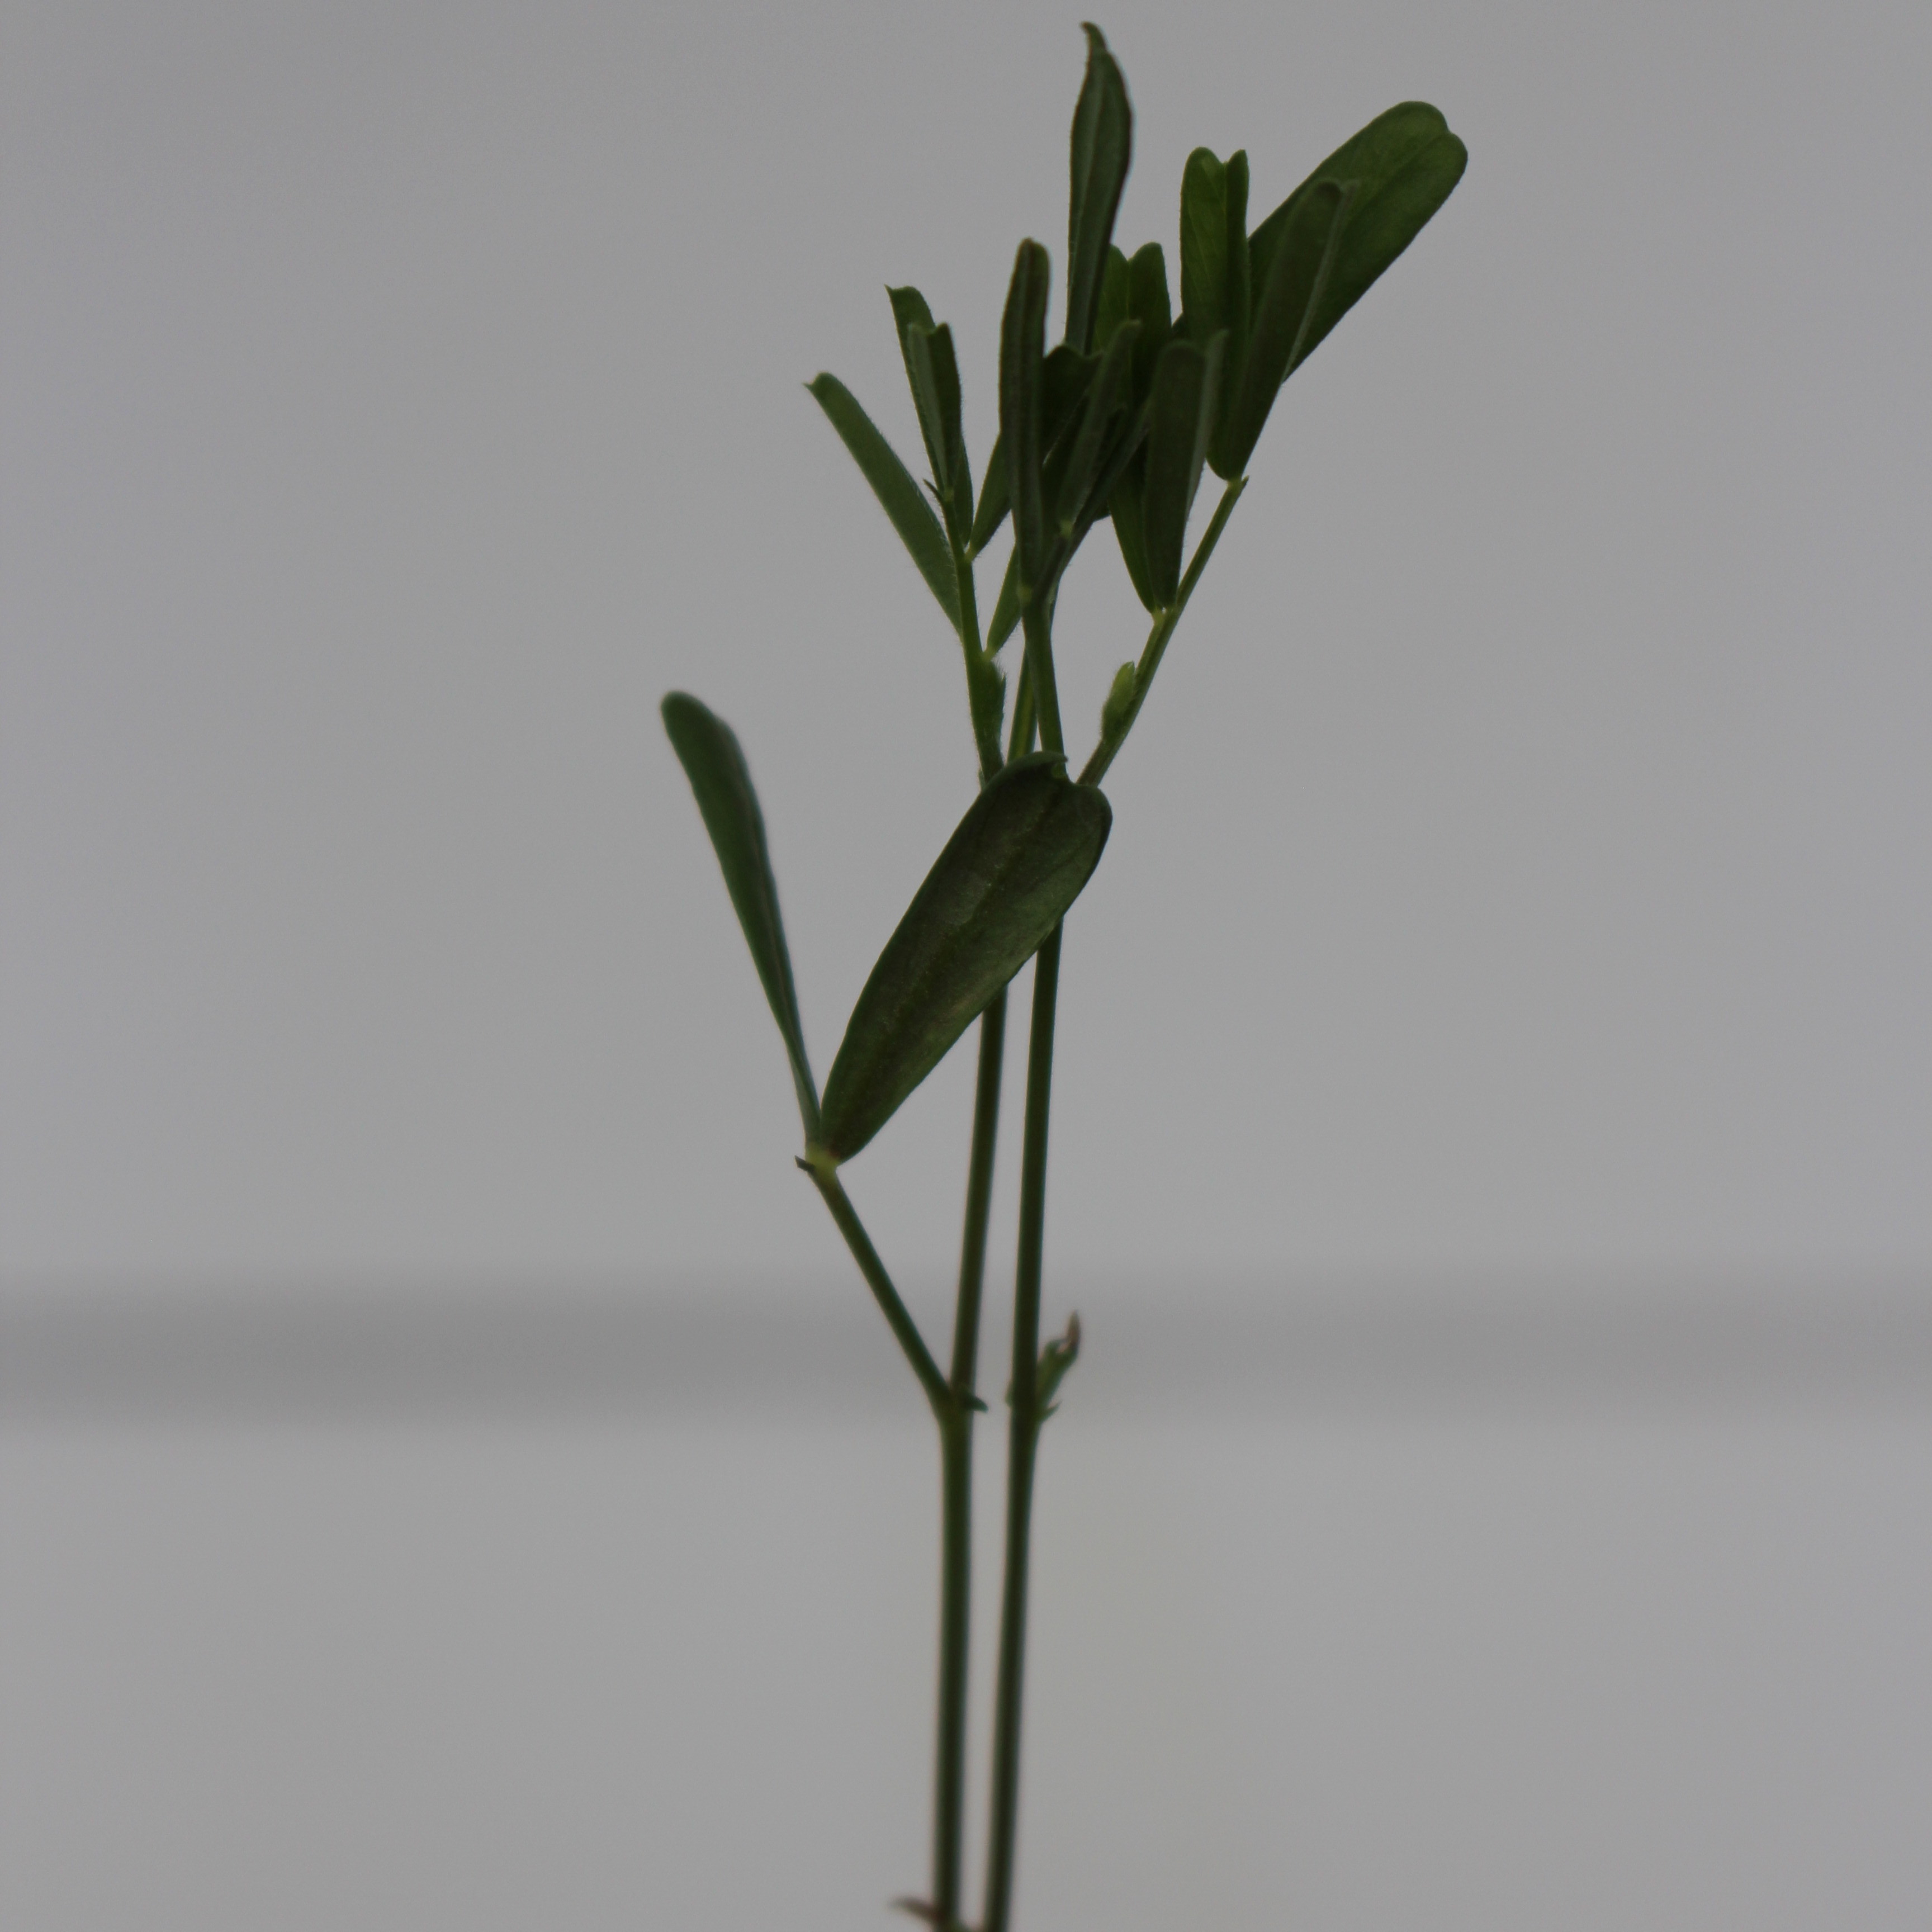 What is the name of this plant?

Vicia sativa
